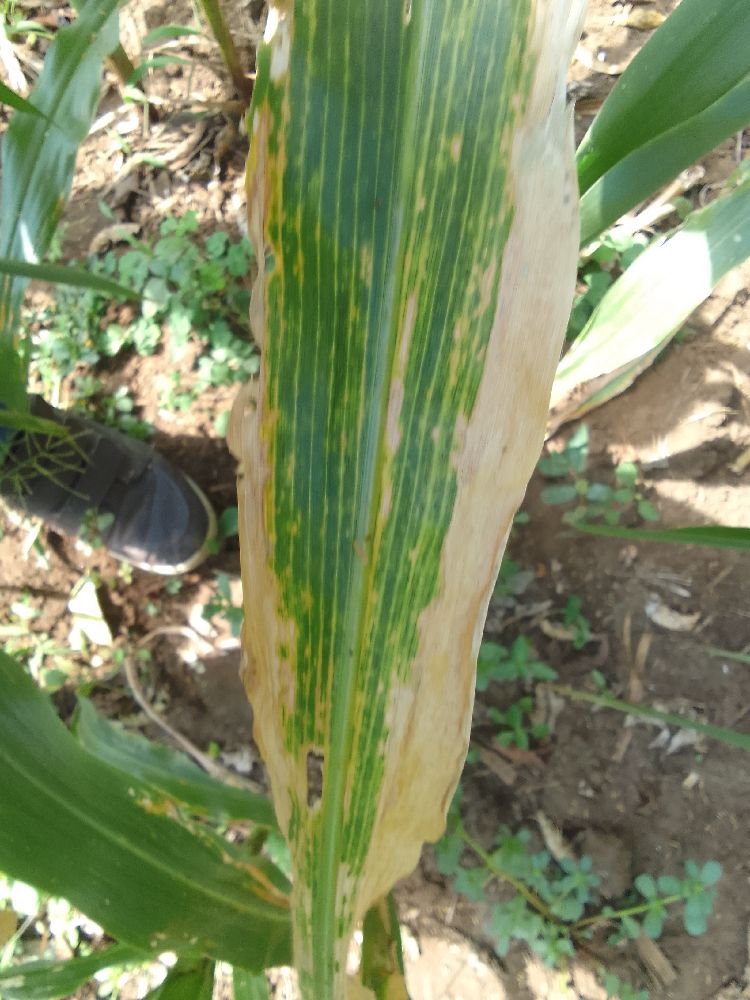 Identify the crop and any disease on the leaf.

maize, maize lethal necrosis
